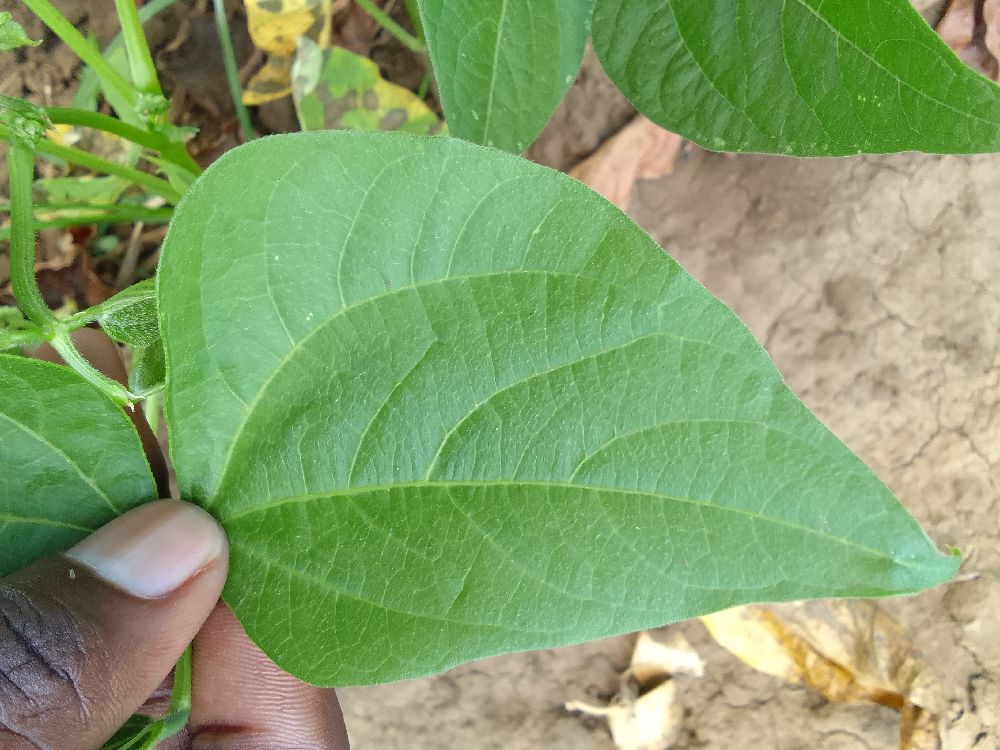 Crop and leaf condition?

common bean, healthy
